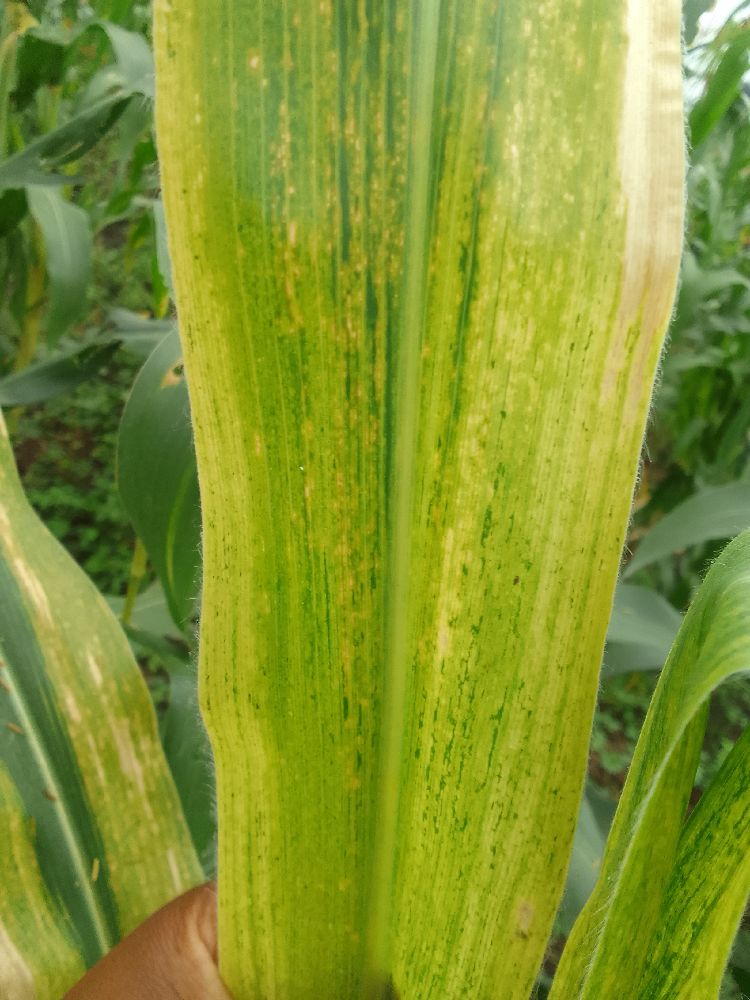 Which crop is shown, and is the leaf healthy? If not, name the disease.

maize, maize lethal necrosis
